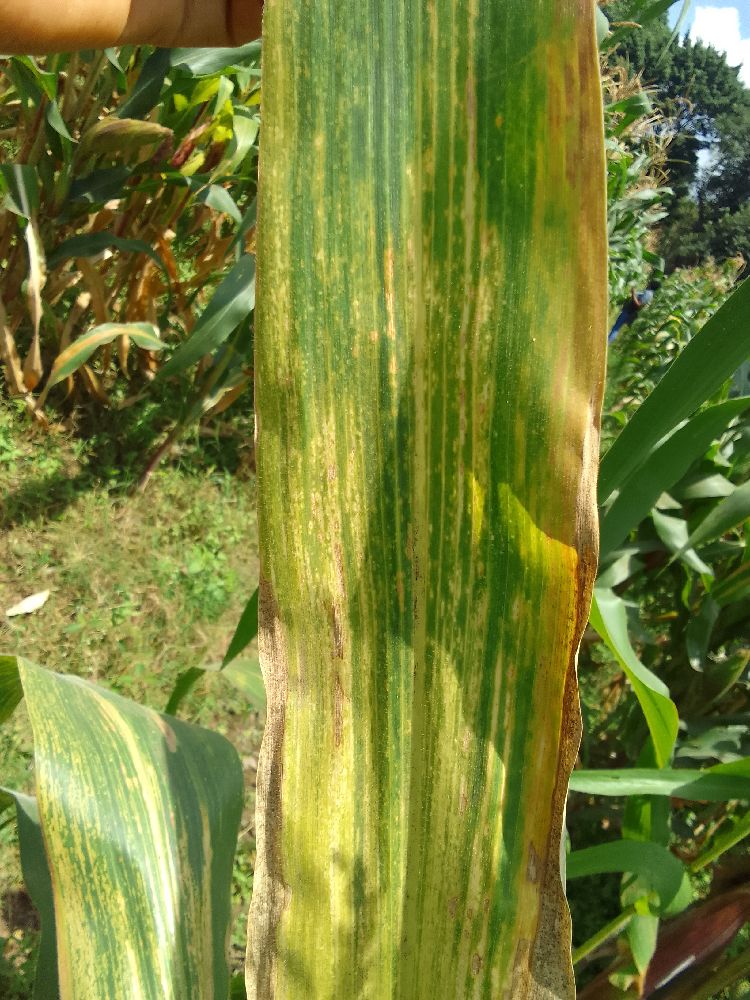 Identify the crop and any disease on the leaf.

maize, maize lethal necrosis
